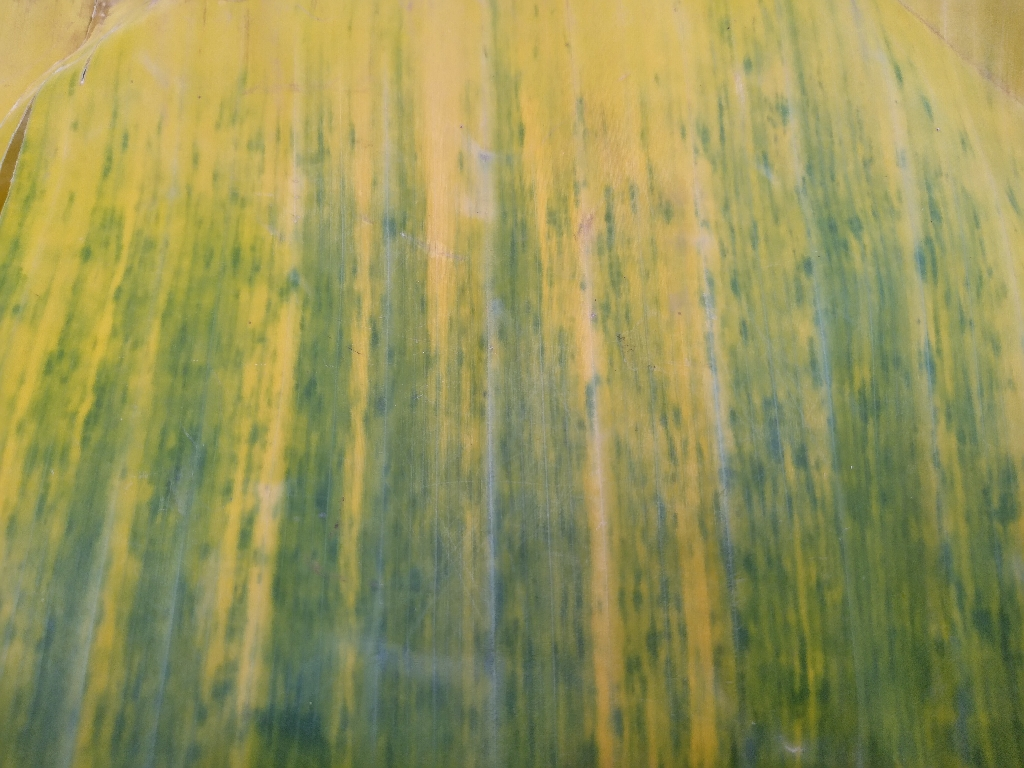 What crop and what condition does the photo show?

banana, fusarium wilt race 1
